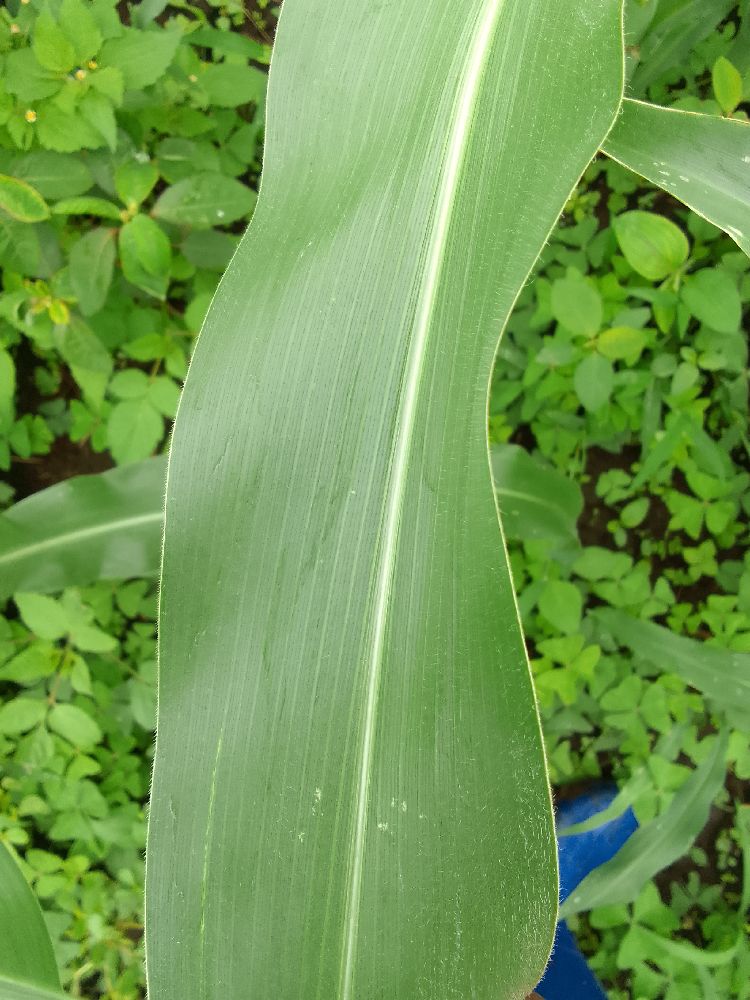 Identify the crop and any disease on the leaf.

maize, healthy
